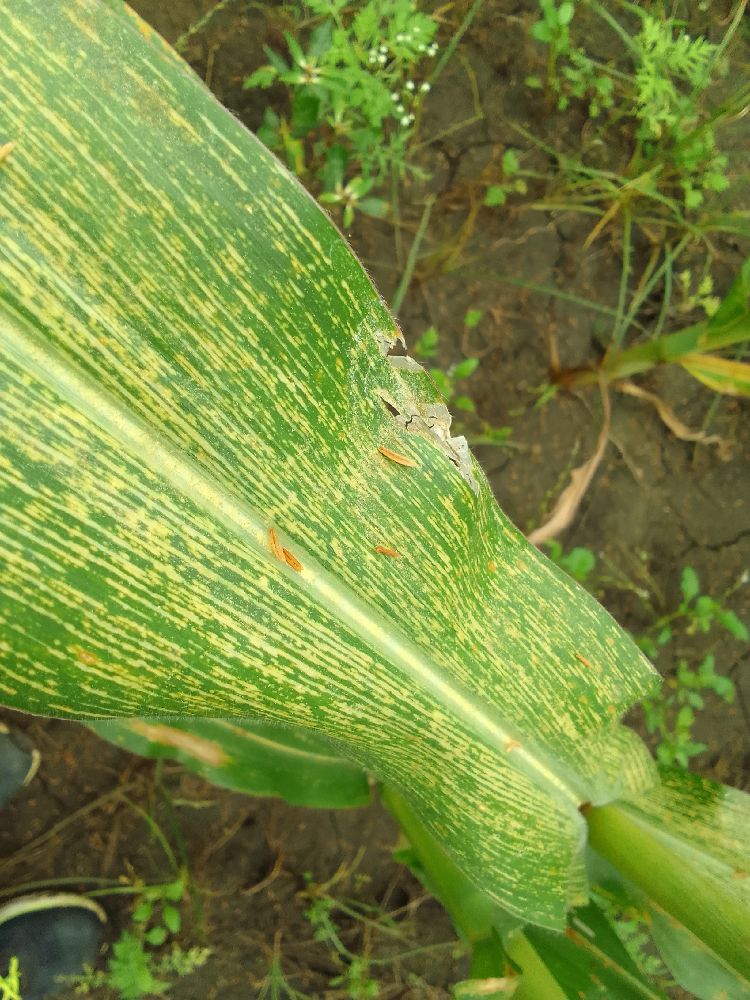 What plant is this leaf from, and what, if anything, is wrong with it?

maize, maize streak virus
